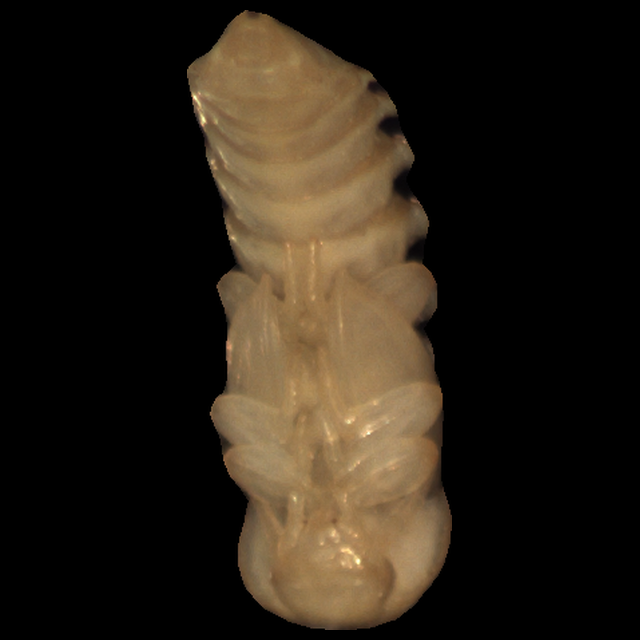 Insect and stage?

mealworm pupa
